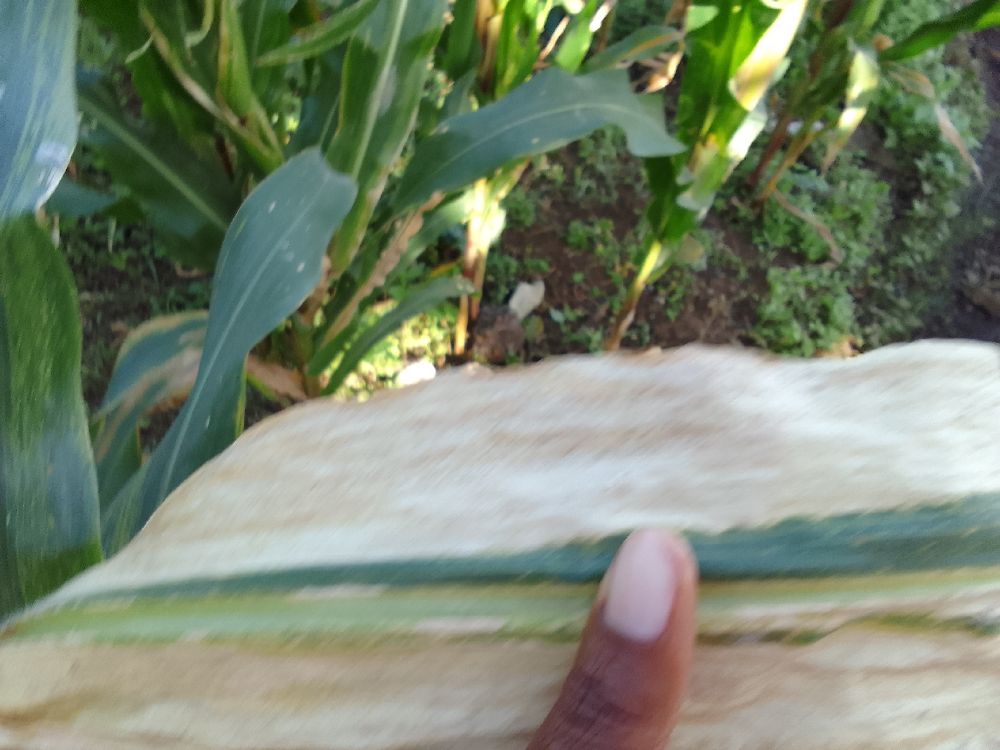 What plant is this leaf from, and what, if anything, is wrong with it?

maize, maize lethal necrosis
